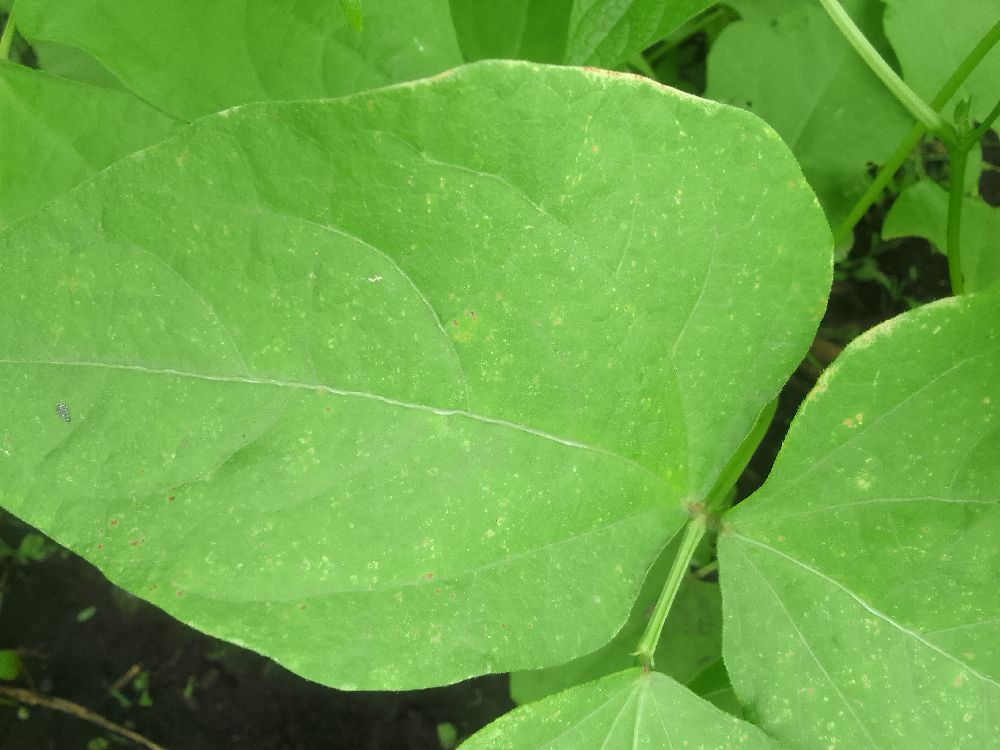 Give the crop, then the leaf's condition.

common bean, healthy
